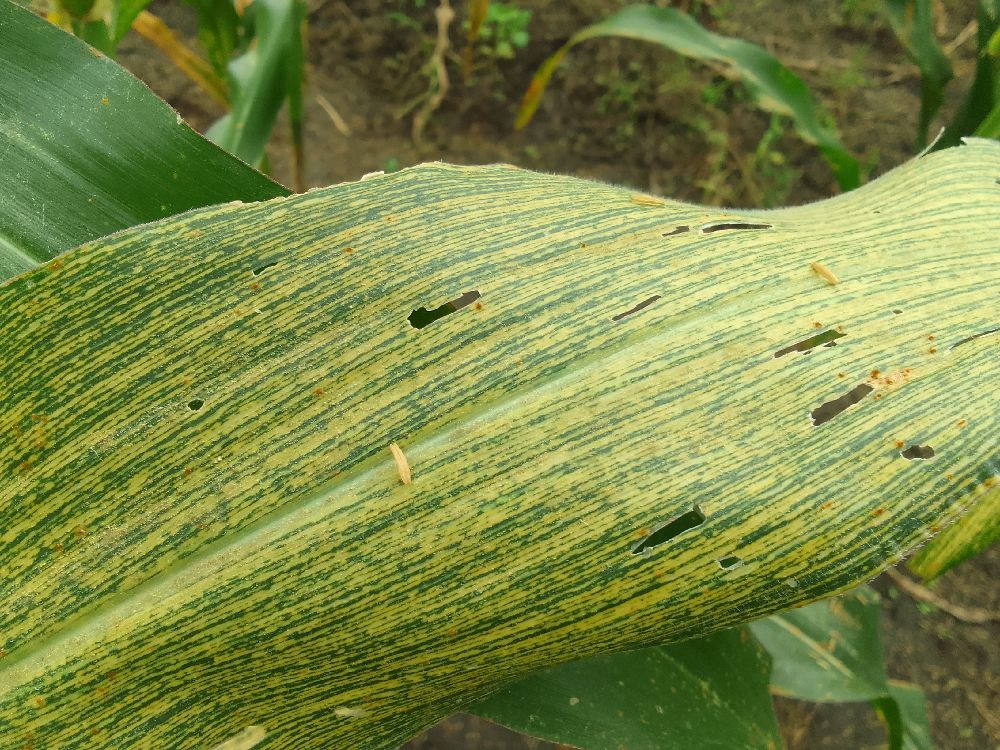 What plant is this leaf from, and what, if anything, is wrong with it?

maize, maize streak virus
